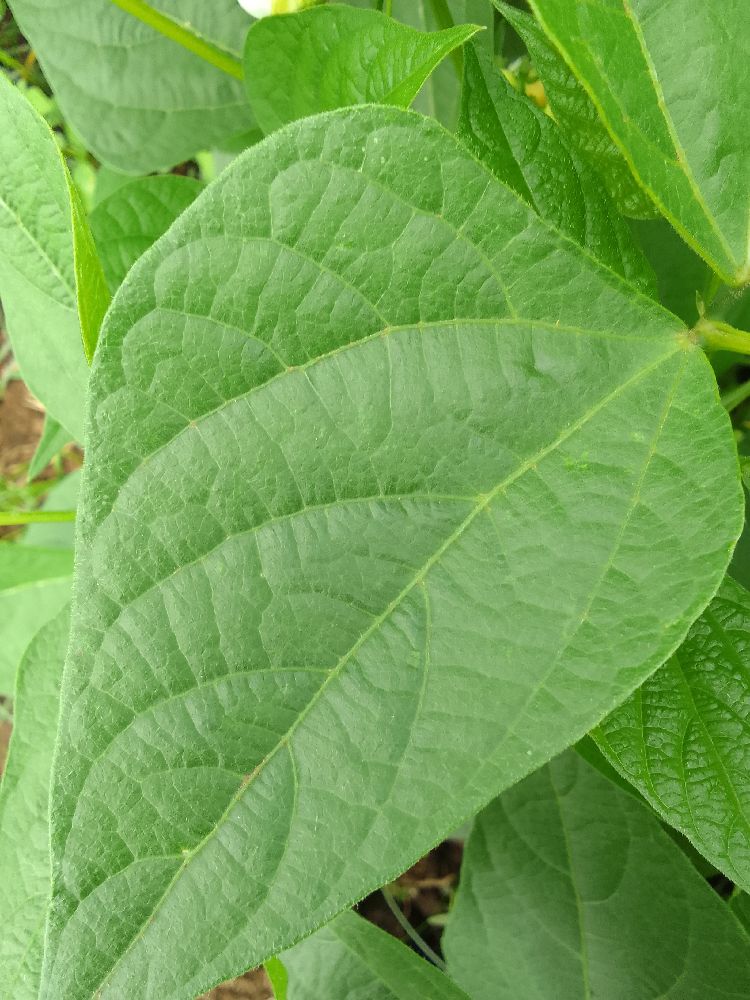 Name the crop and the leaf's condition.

common bean, healthy
